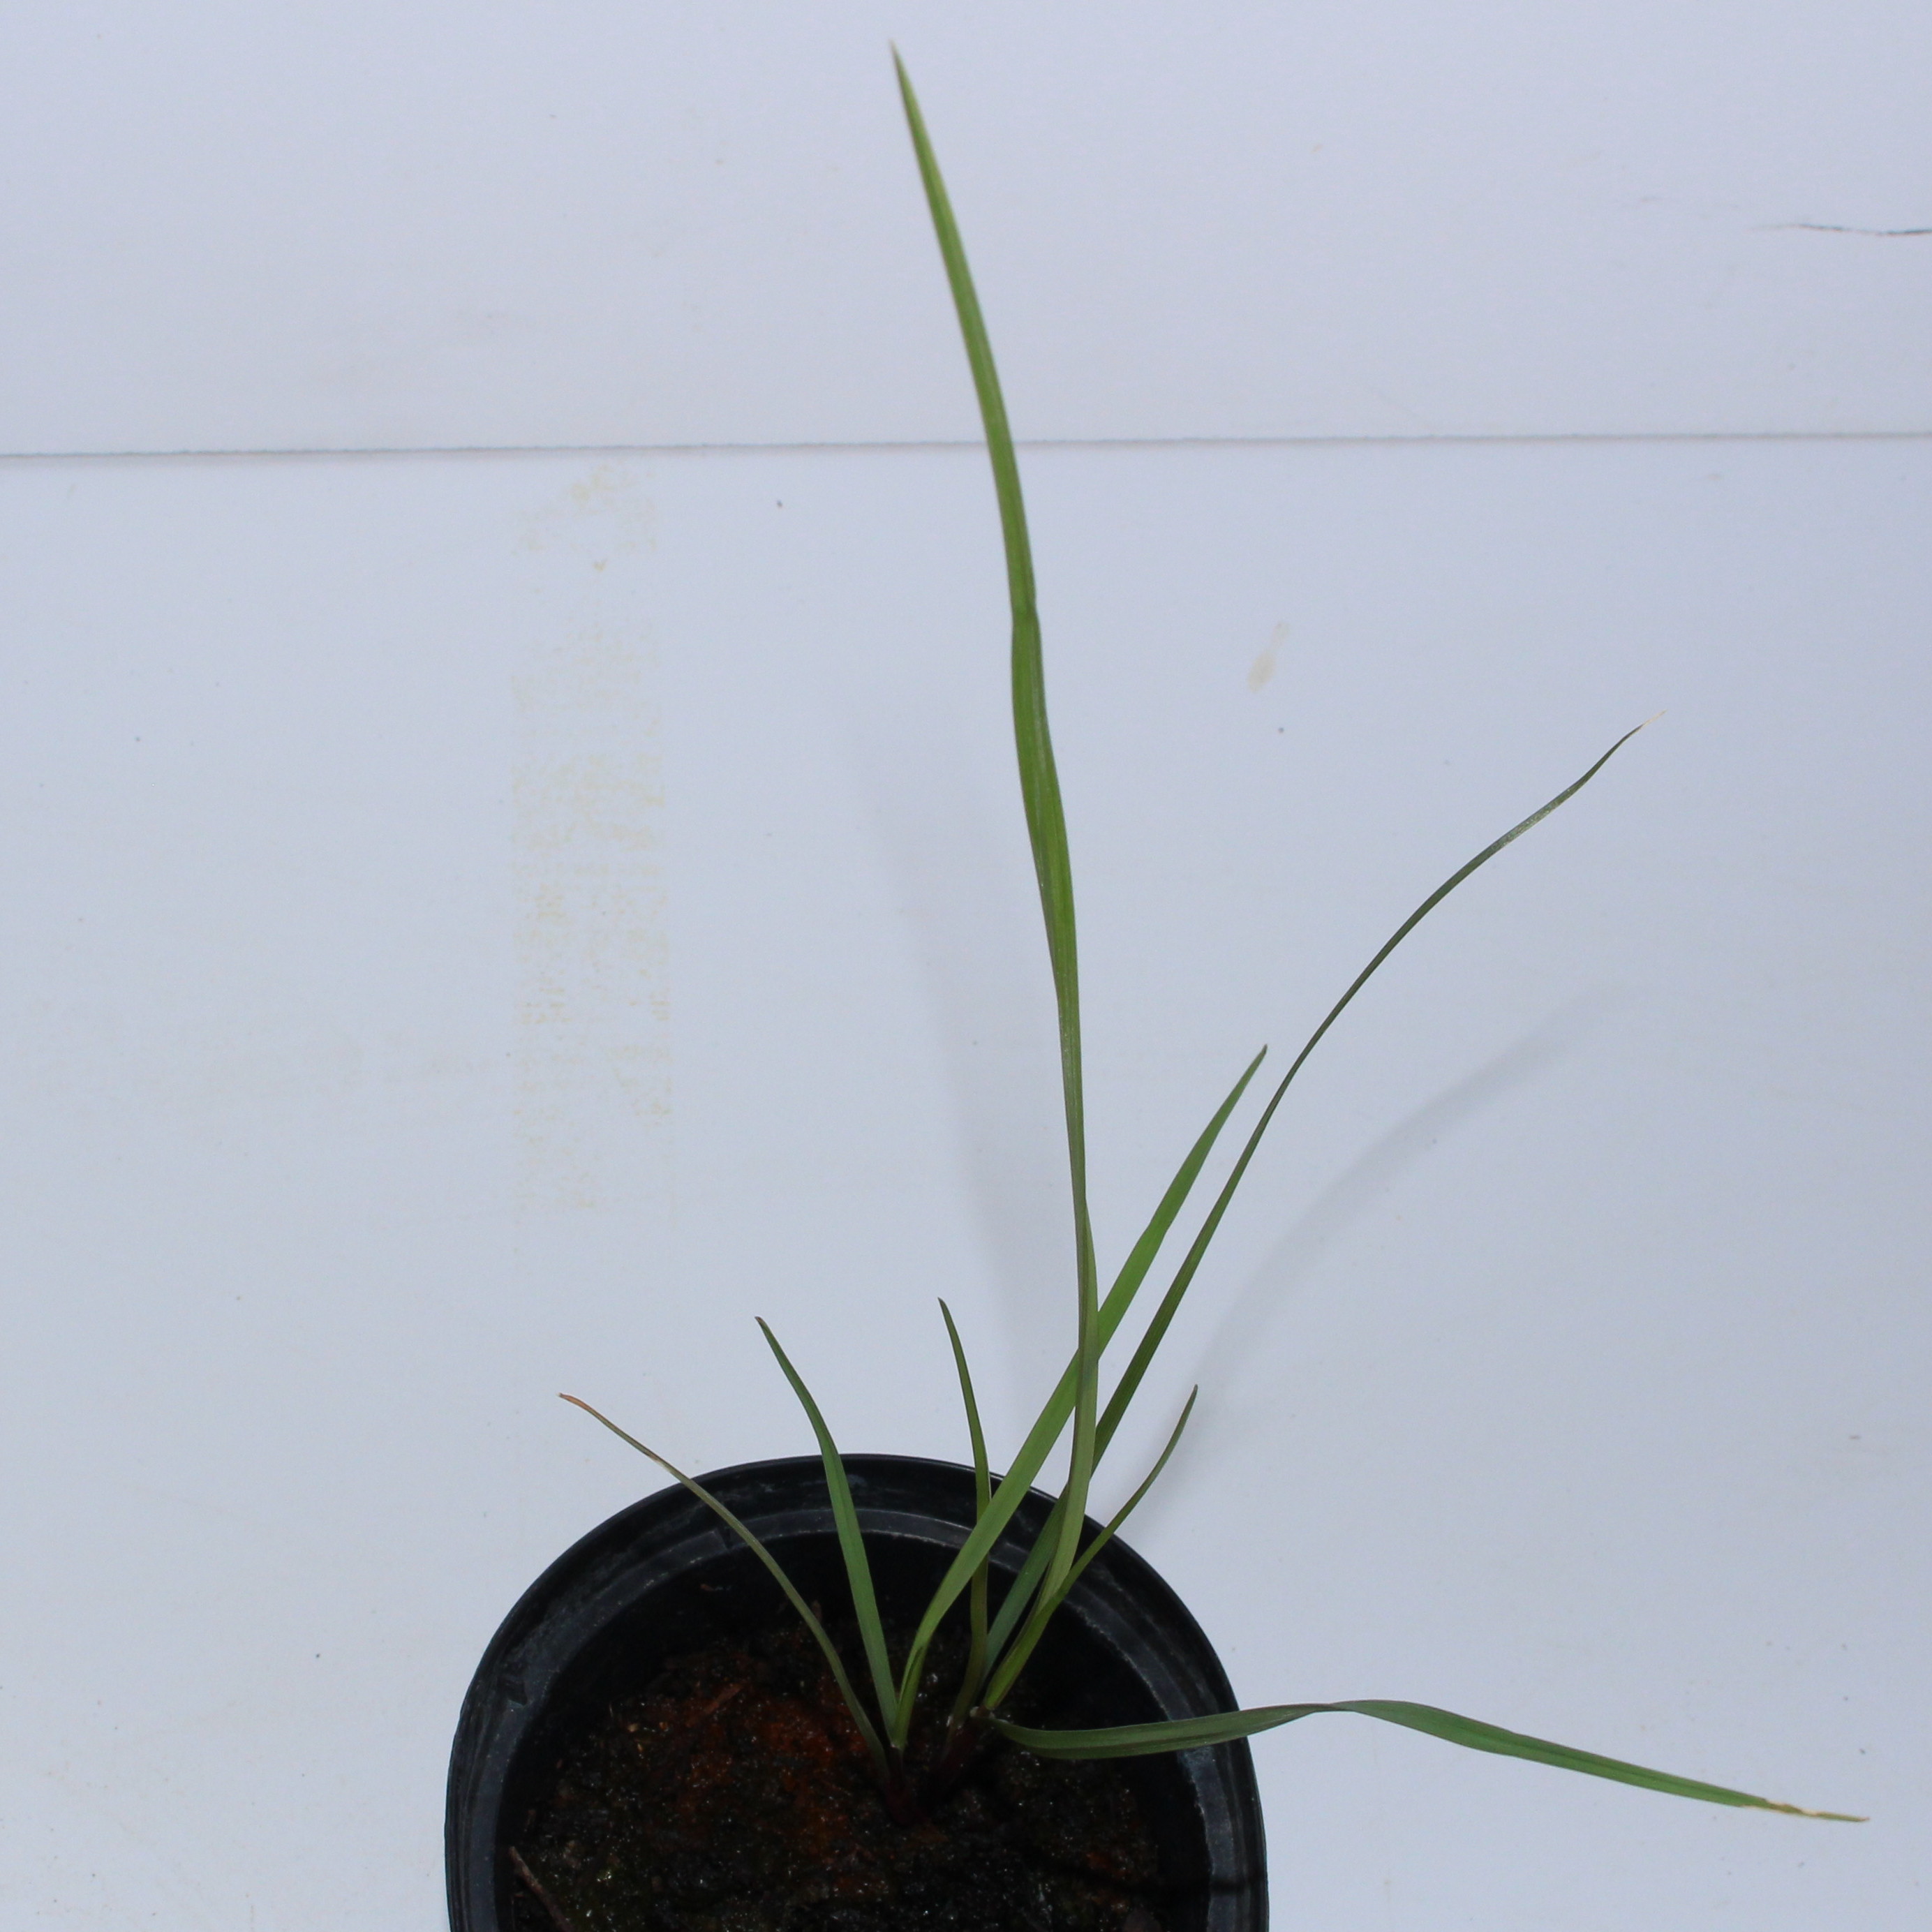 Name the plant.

Lolium multiflorum
